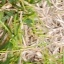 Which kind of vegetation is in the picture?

grass
